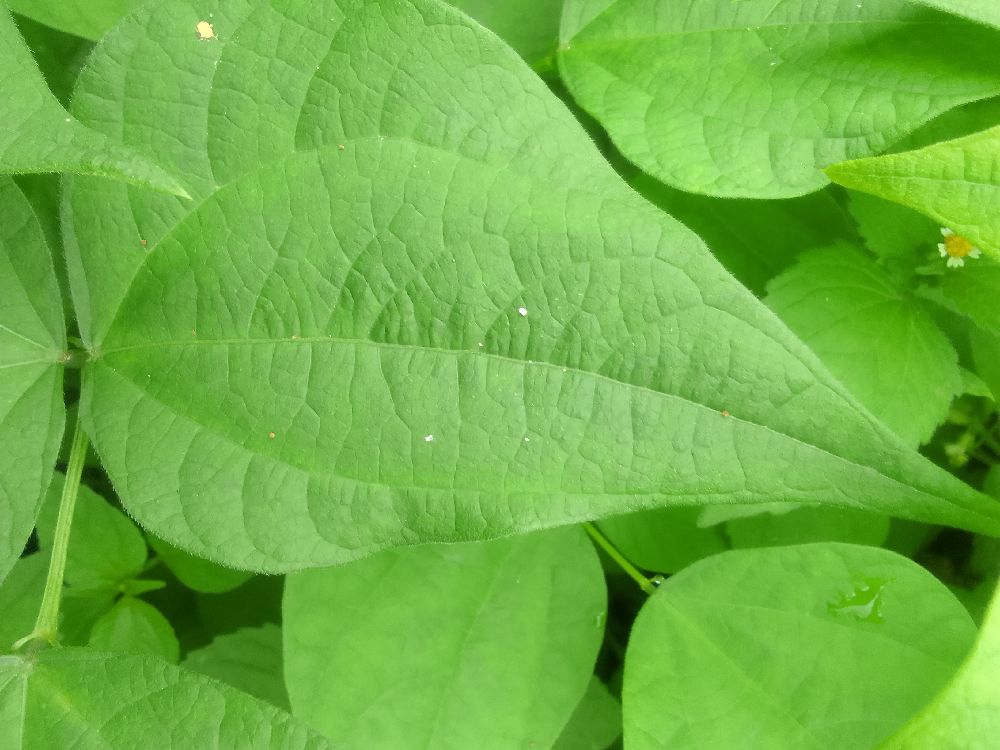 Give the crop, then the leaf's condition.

common bean, healthy
